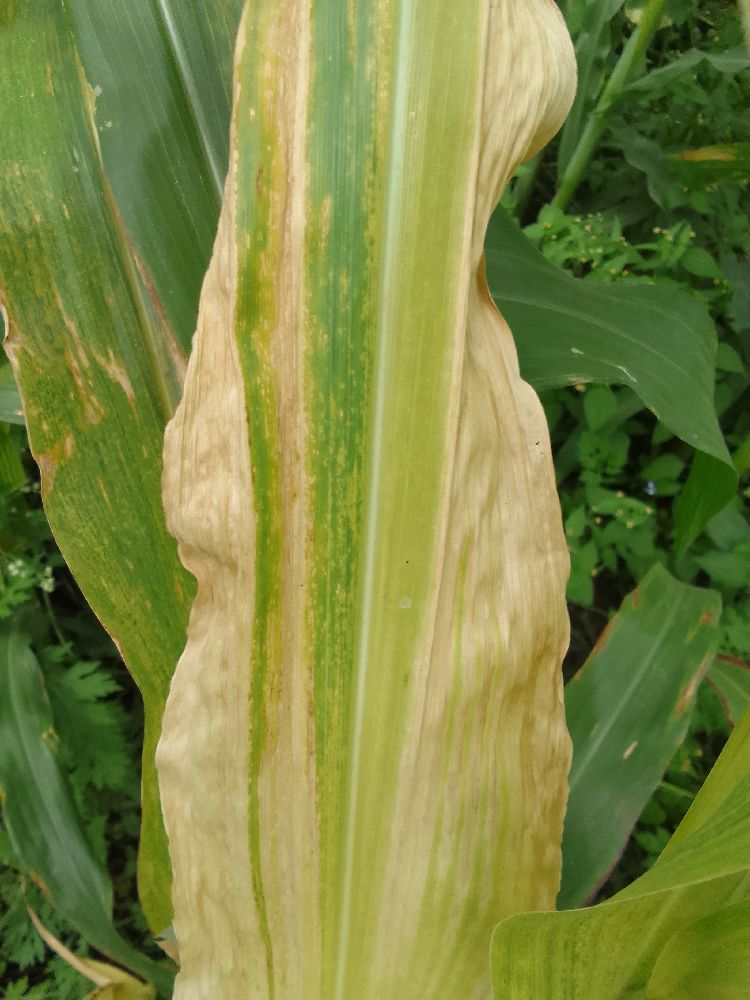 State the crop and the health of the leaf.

maize, maize lethal necrosis
